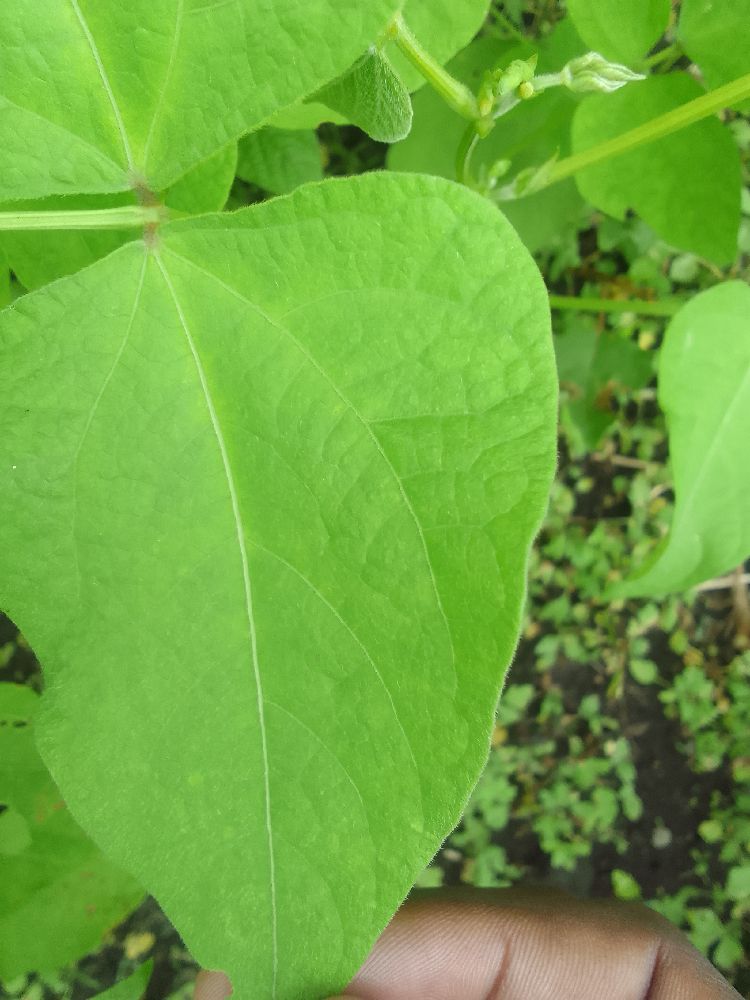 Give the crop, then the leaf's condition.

common bean, healthy
